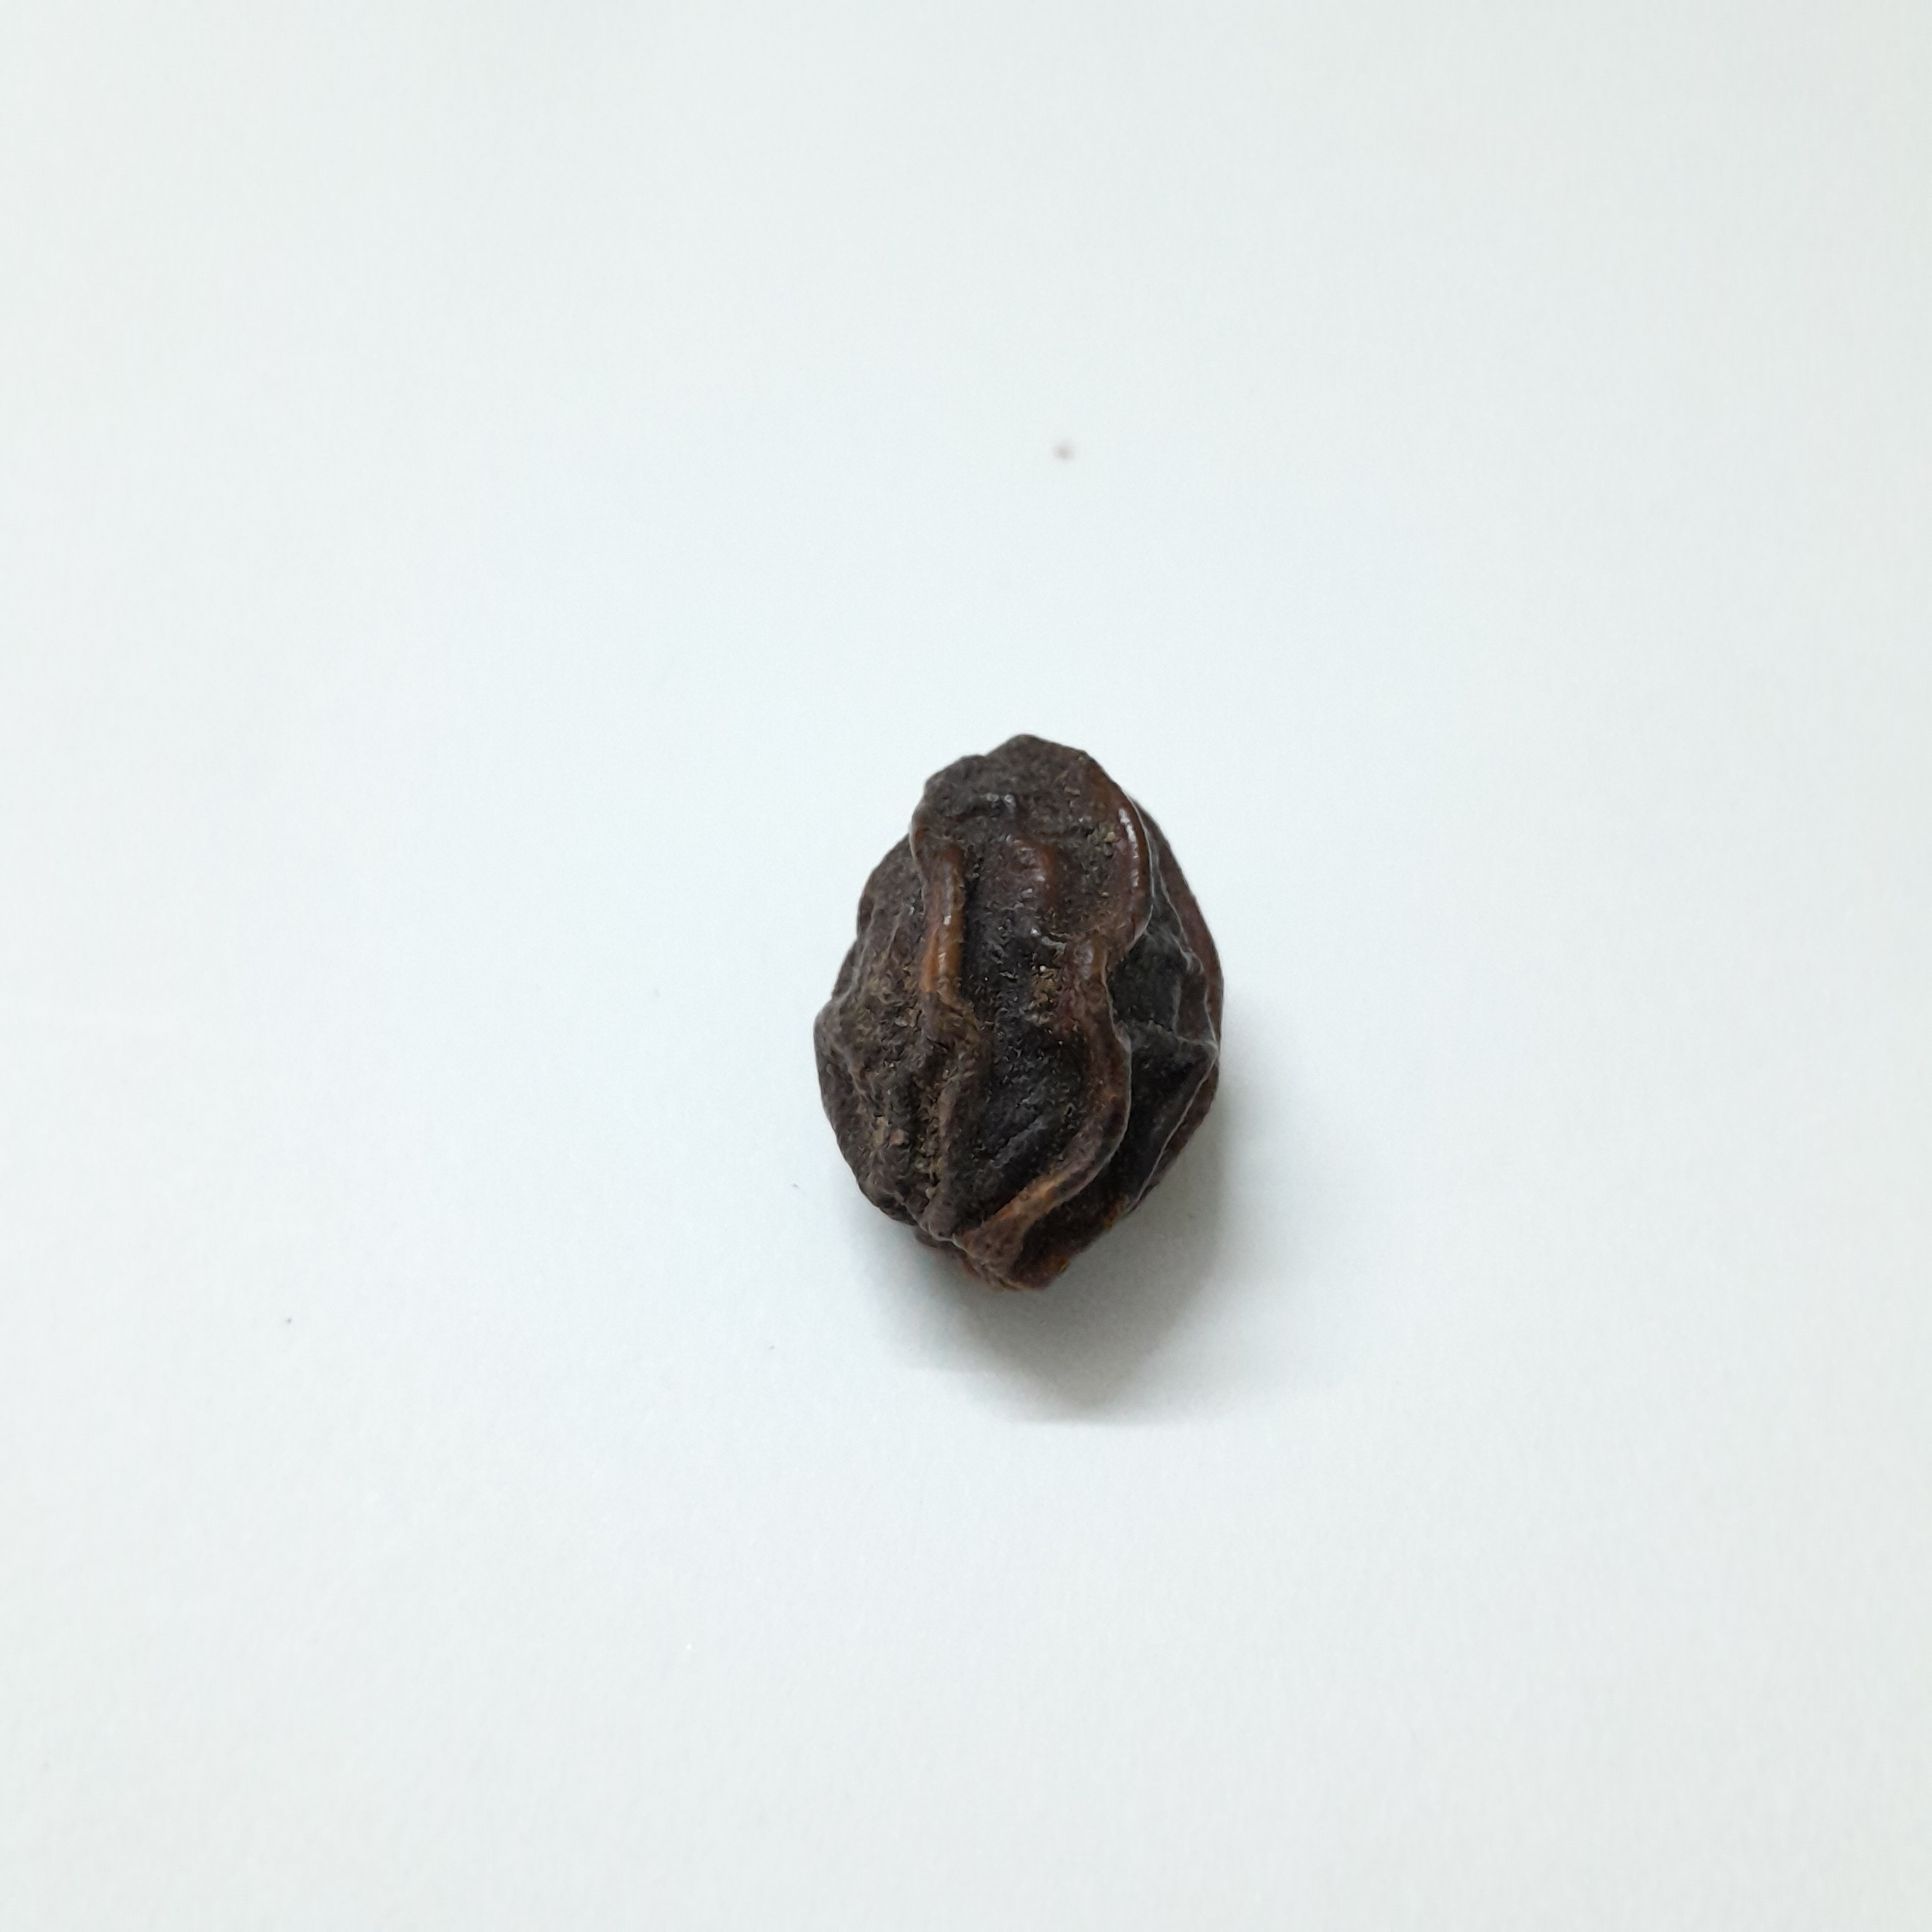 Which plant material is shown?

kadukharik
